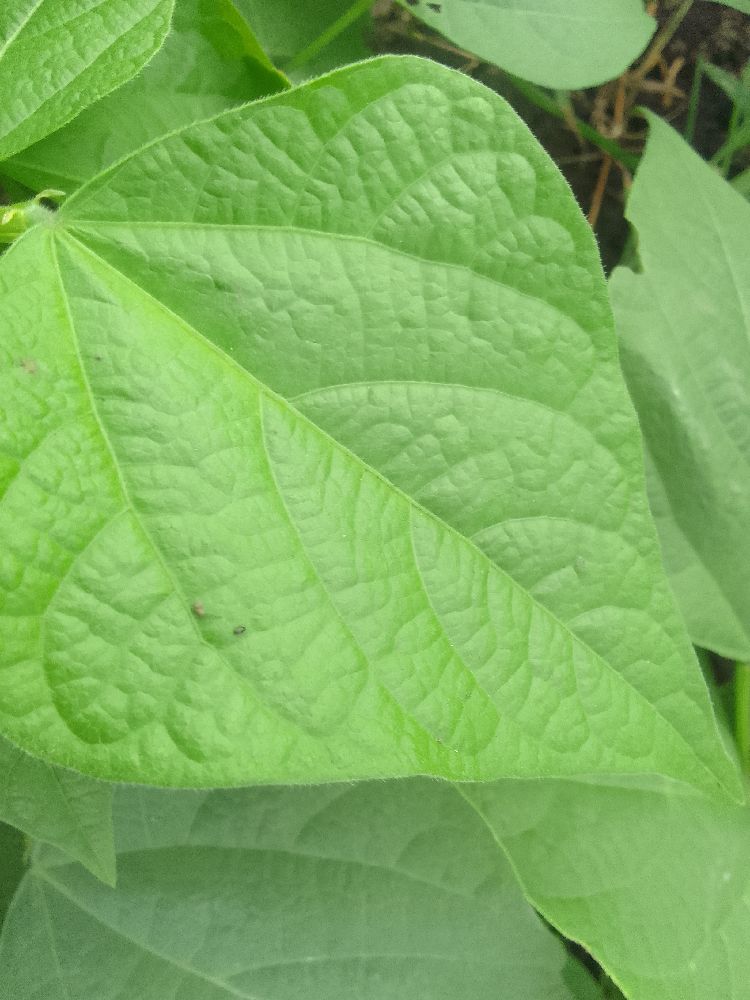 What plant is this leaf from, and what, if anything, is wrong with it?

common bean, healthy
